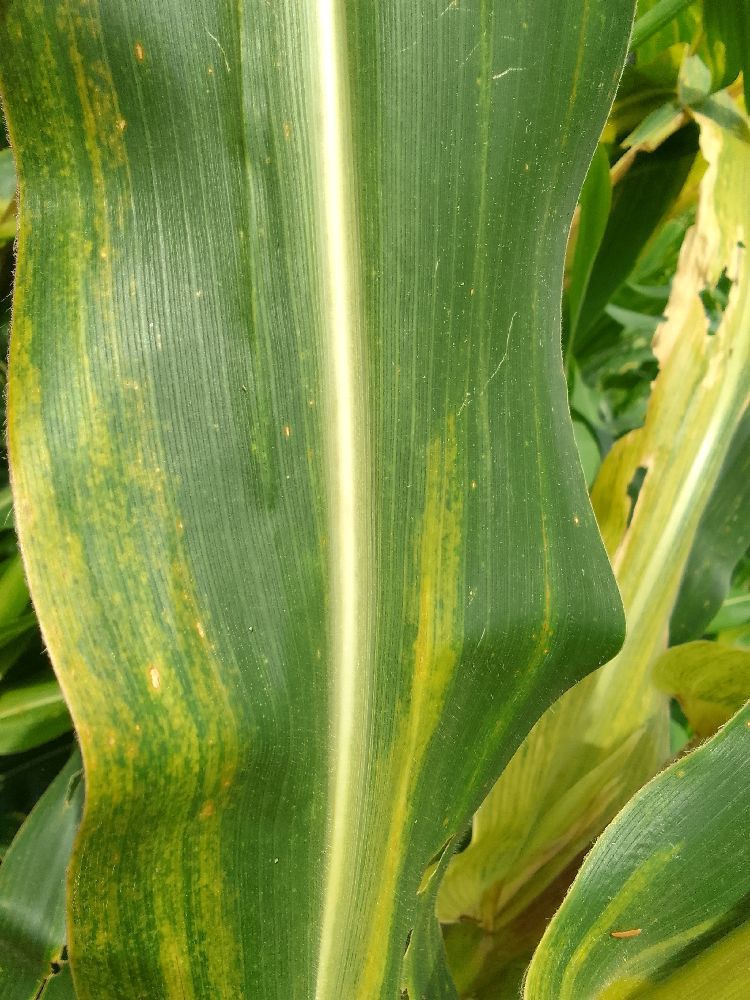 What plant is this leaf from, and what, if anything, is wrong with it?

maize, maize lethal necrosis
